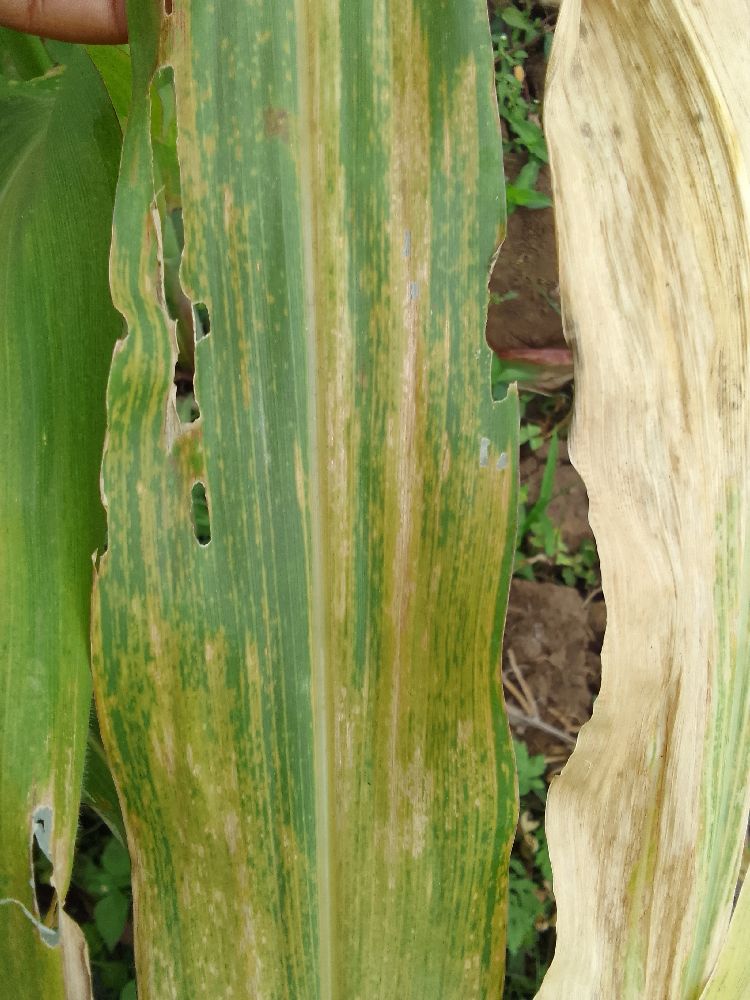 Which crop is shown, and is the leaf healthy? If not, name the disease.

maize, maize lethal necrosis
